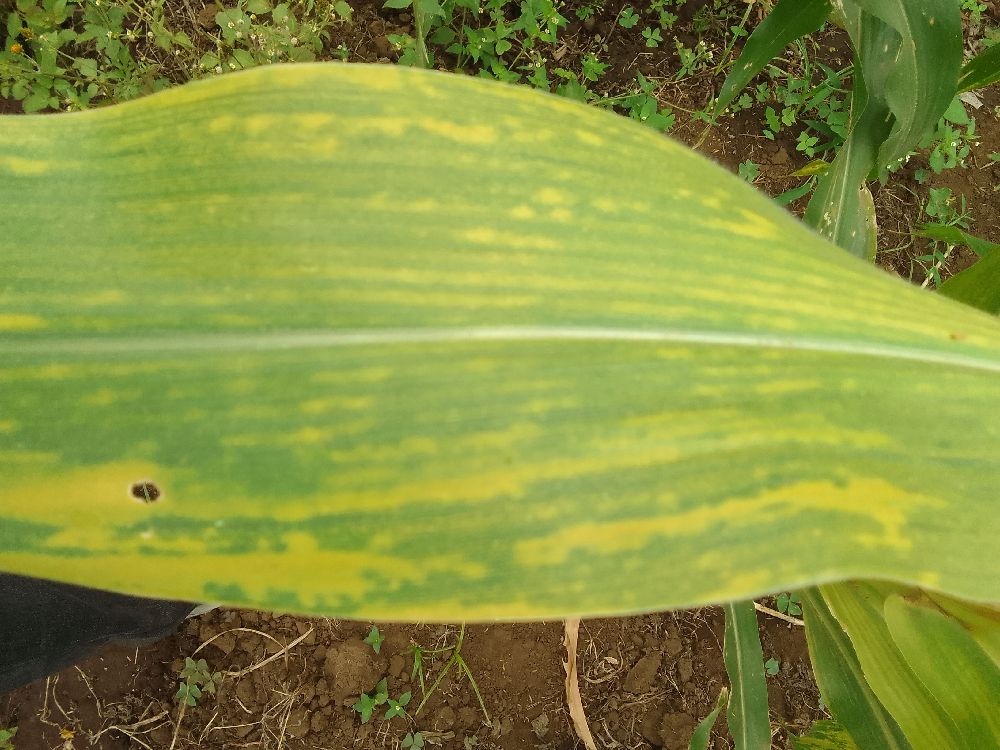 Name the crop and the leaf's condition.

maize, maize lethal necrosis
